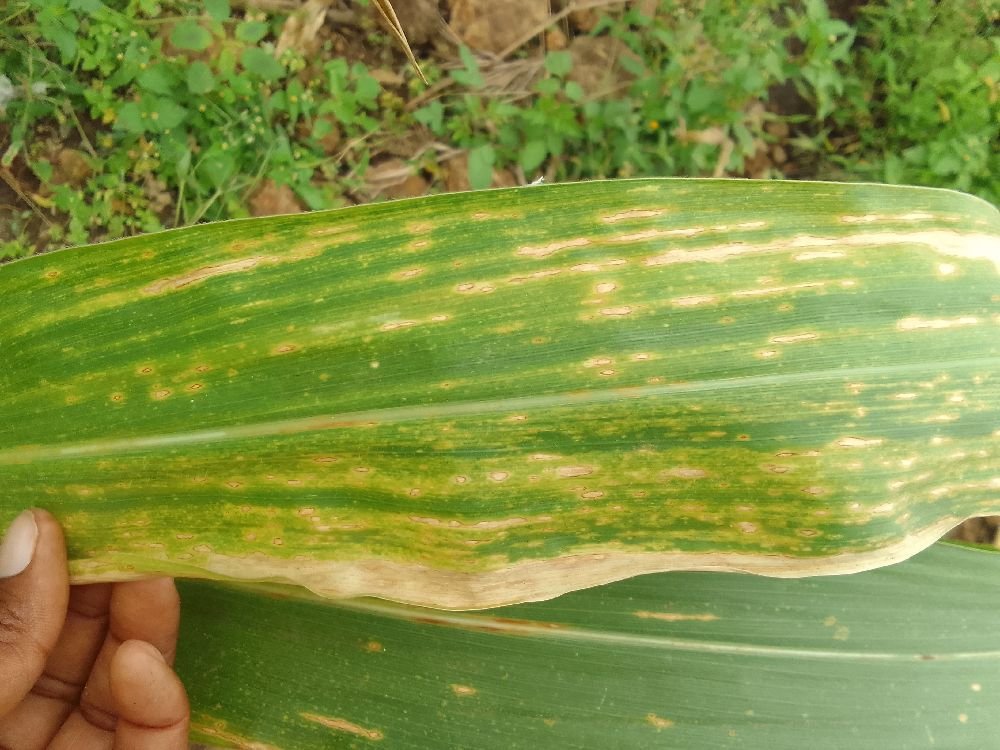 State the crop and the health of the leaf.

maize, maize lethal necrosis
